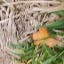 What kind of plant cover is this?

grass
